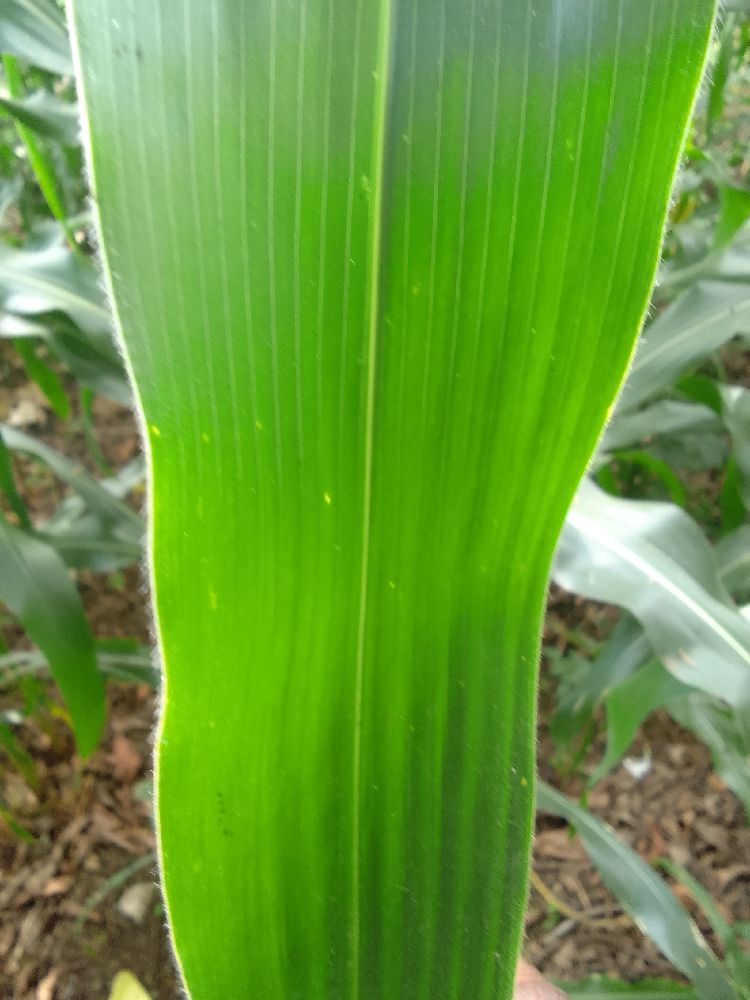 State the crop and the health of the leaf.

maize, healthy
